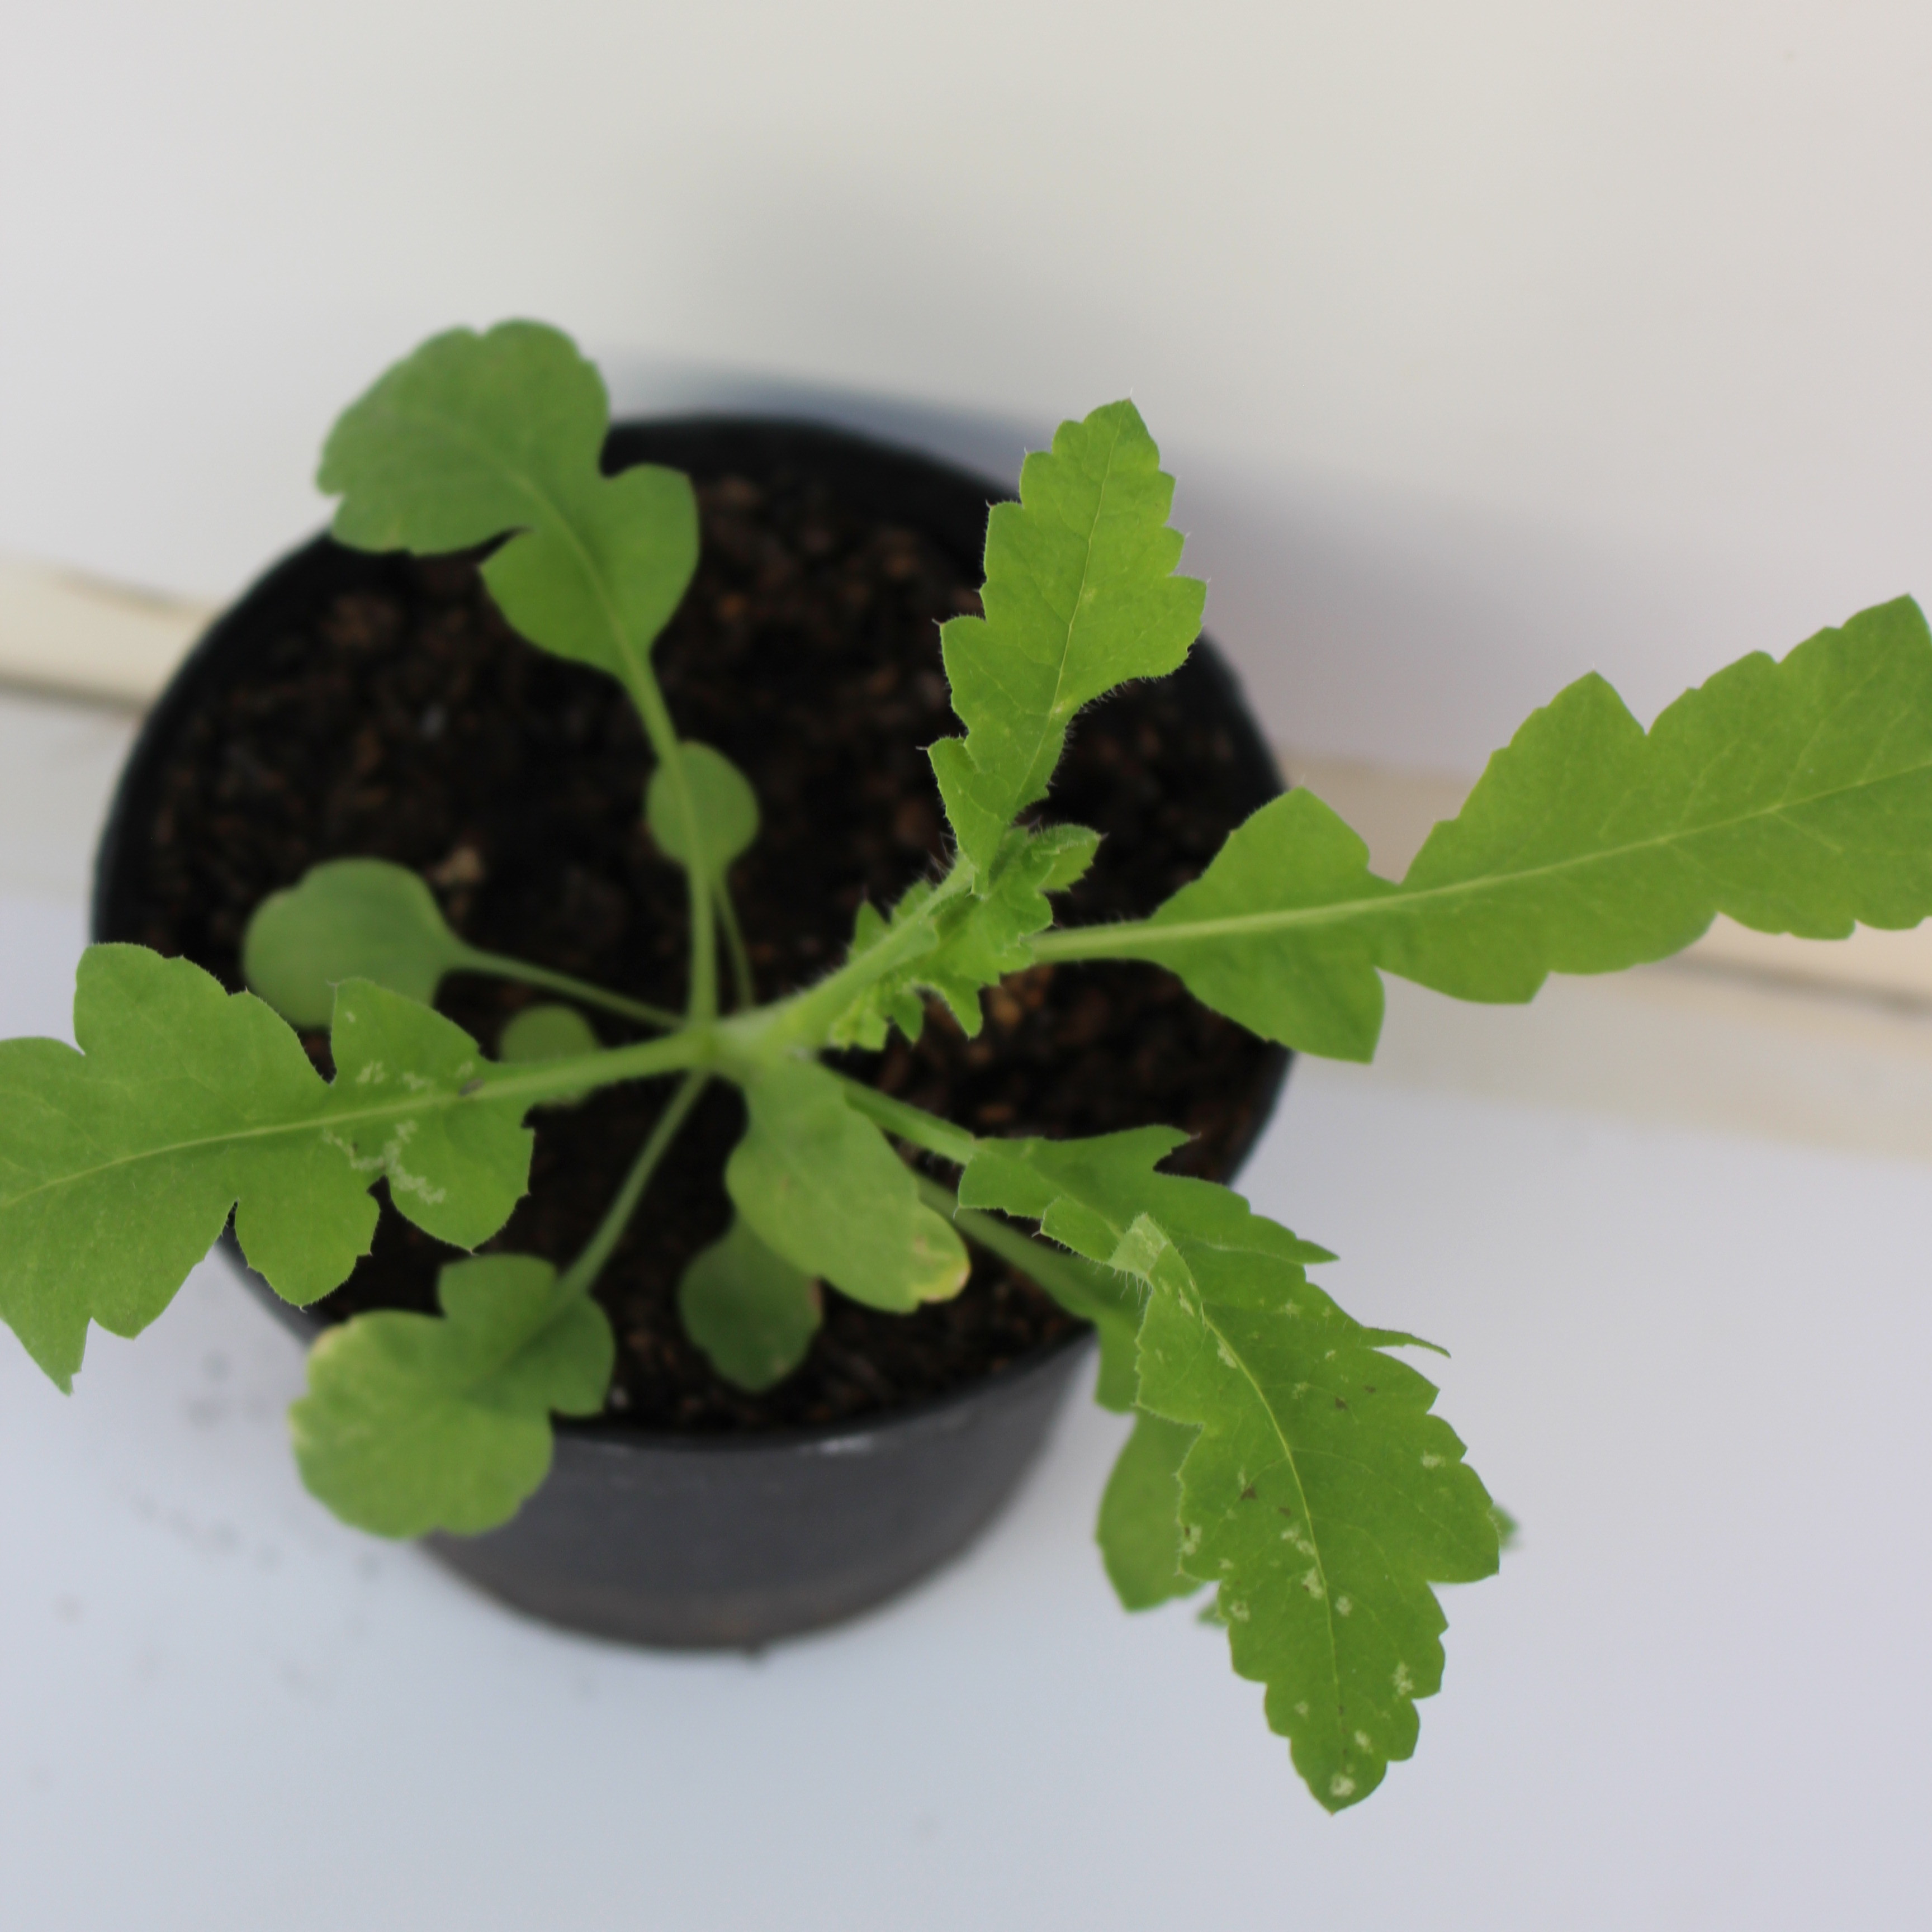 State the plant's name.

Papaver rhoeas
